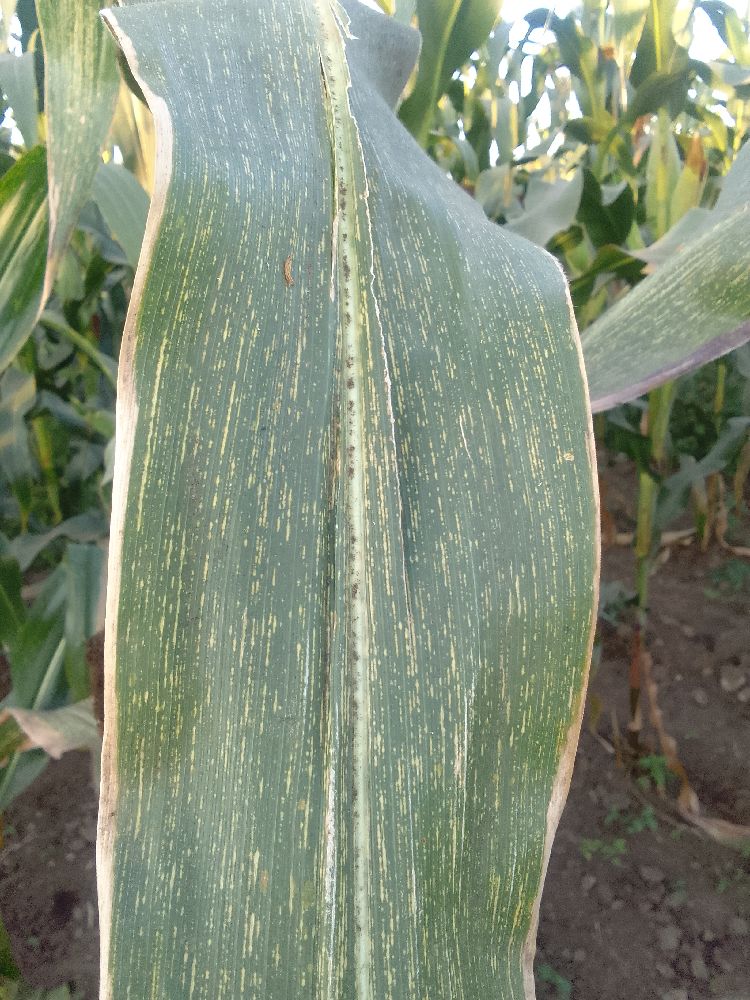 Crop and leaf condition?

maize, maize streak virus
